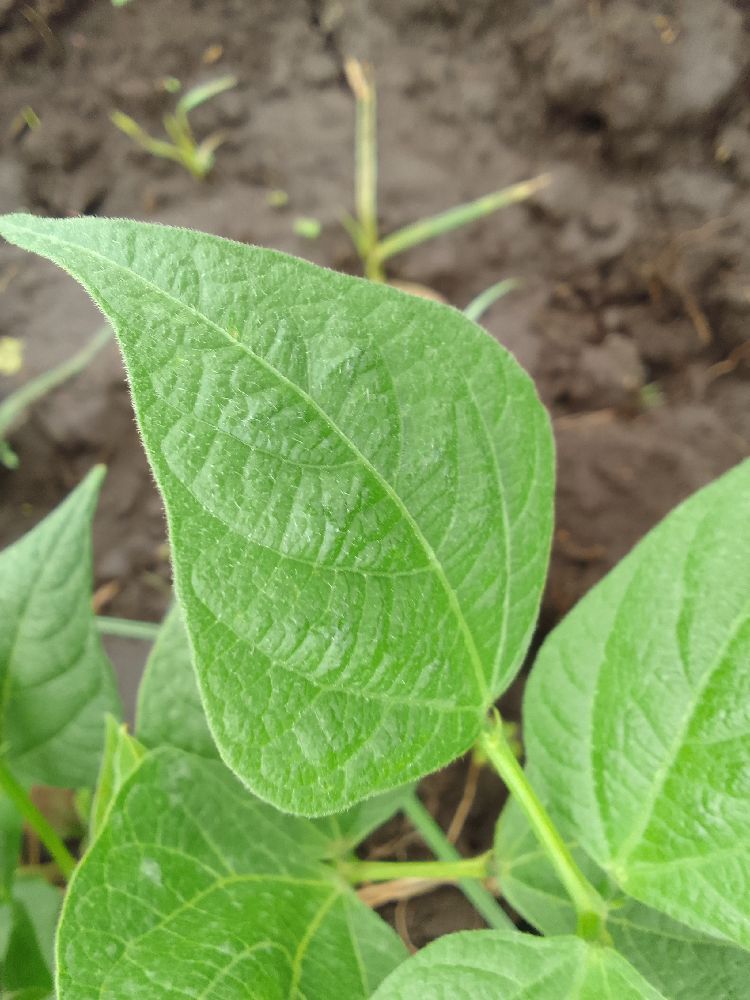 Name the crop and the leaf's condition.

common bean, healthy
